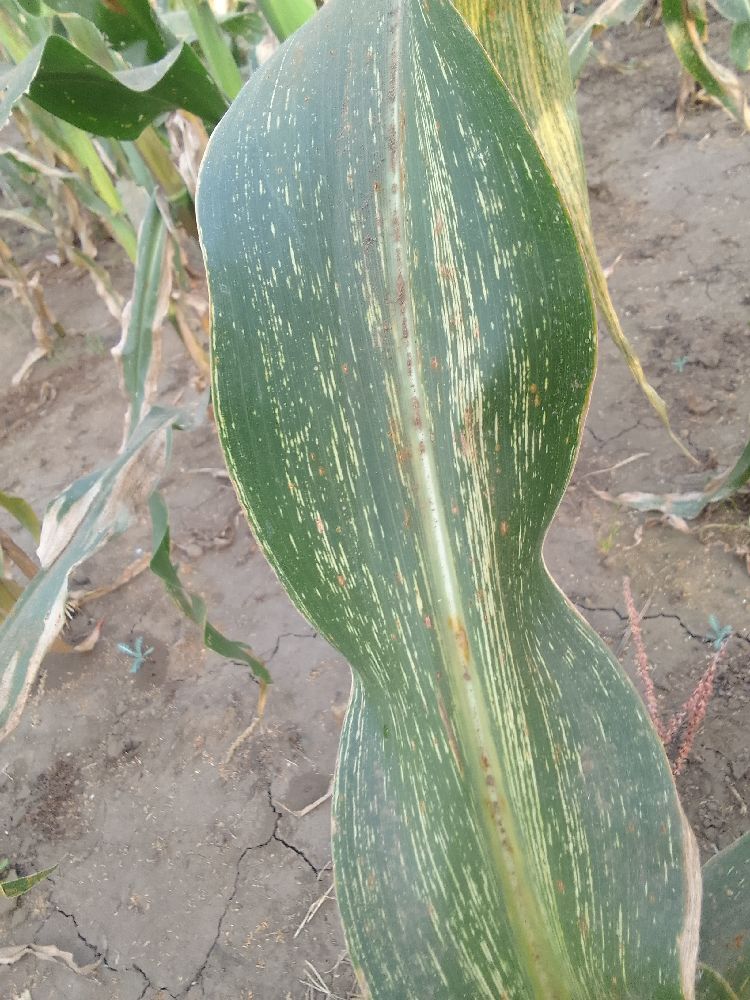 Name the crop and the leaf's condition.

maize, maize streak virus
